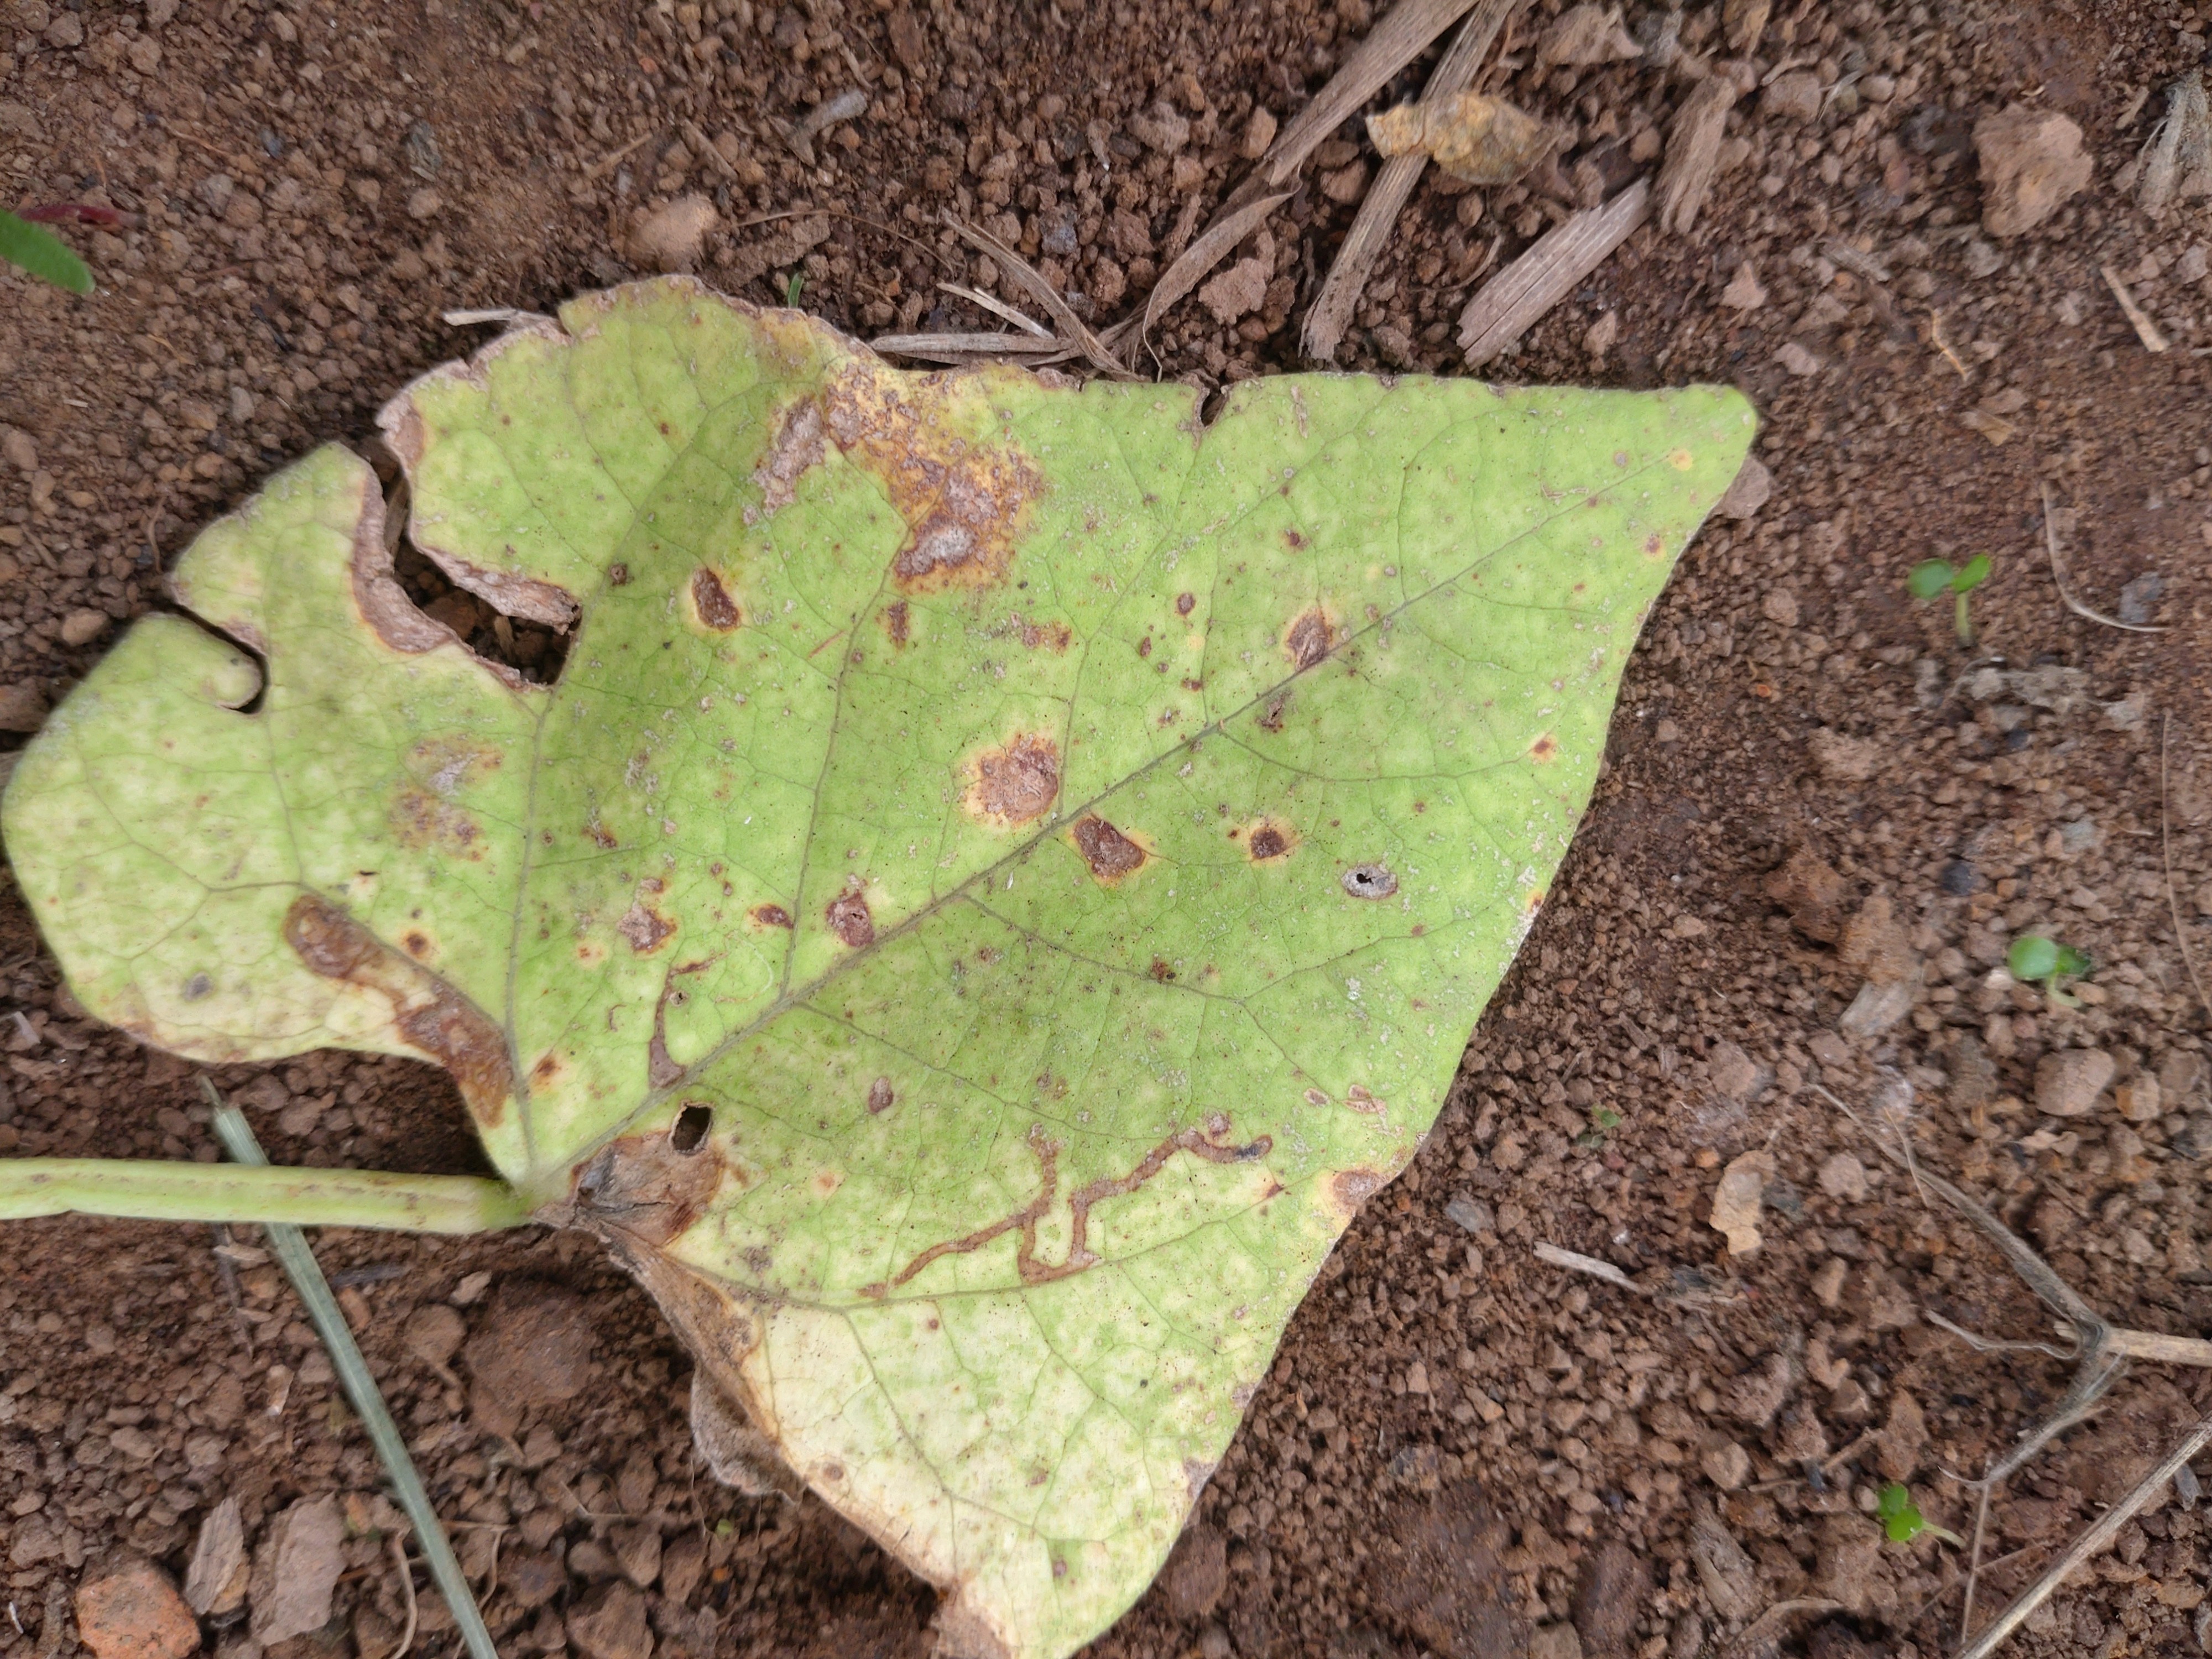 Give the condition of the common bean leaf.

rust
